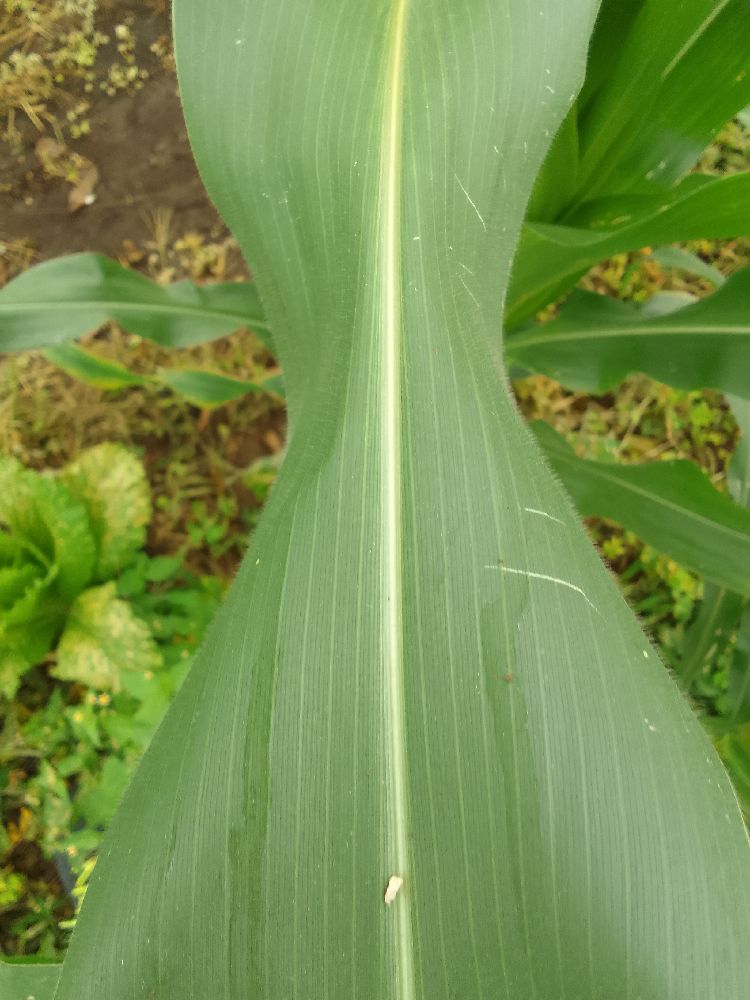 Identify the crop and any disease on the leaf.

maize, healthy
